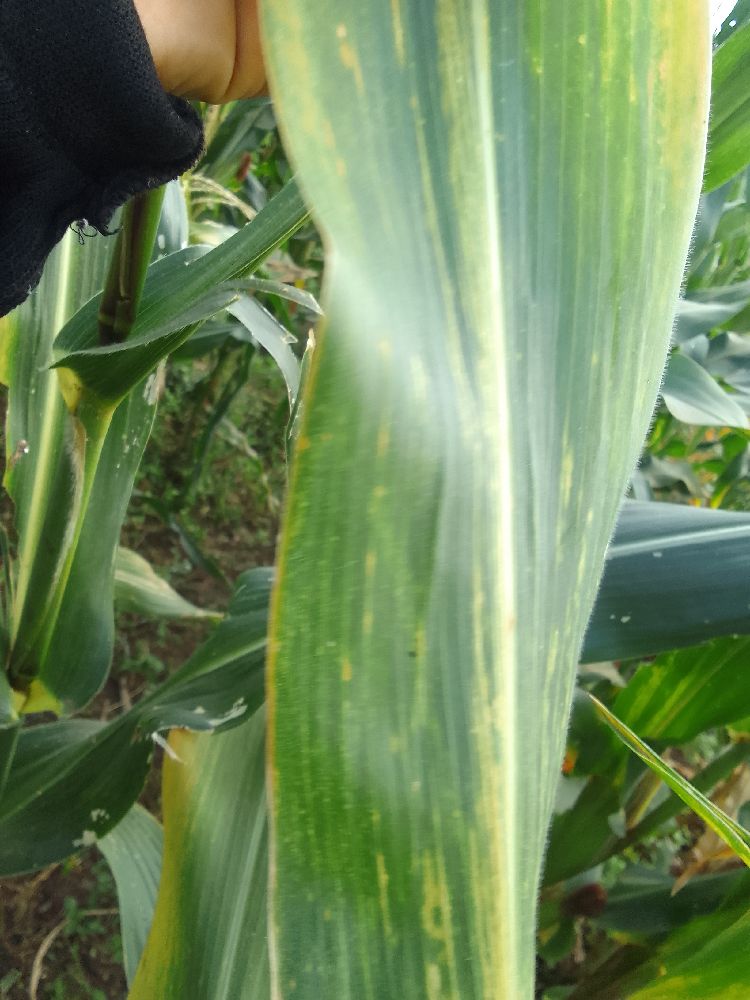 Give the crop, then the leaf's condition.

maize, maize lethal necrosis
